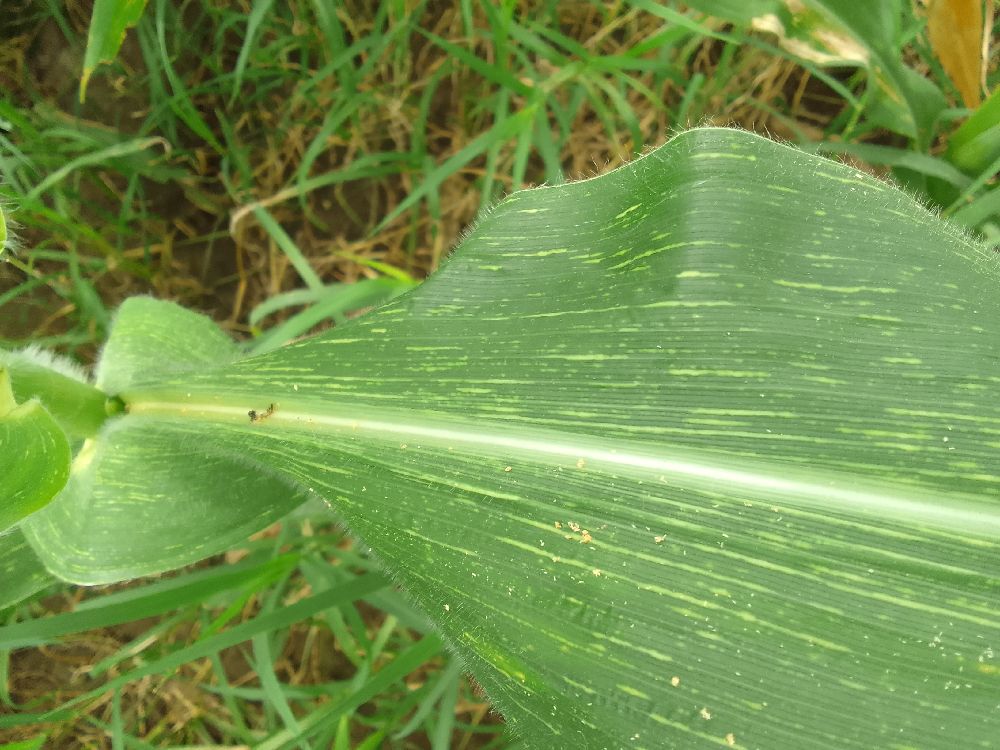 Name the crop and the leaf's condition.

maize, maize streak virus
